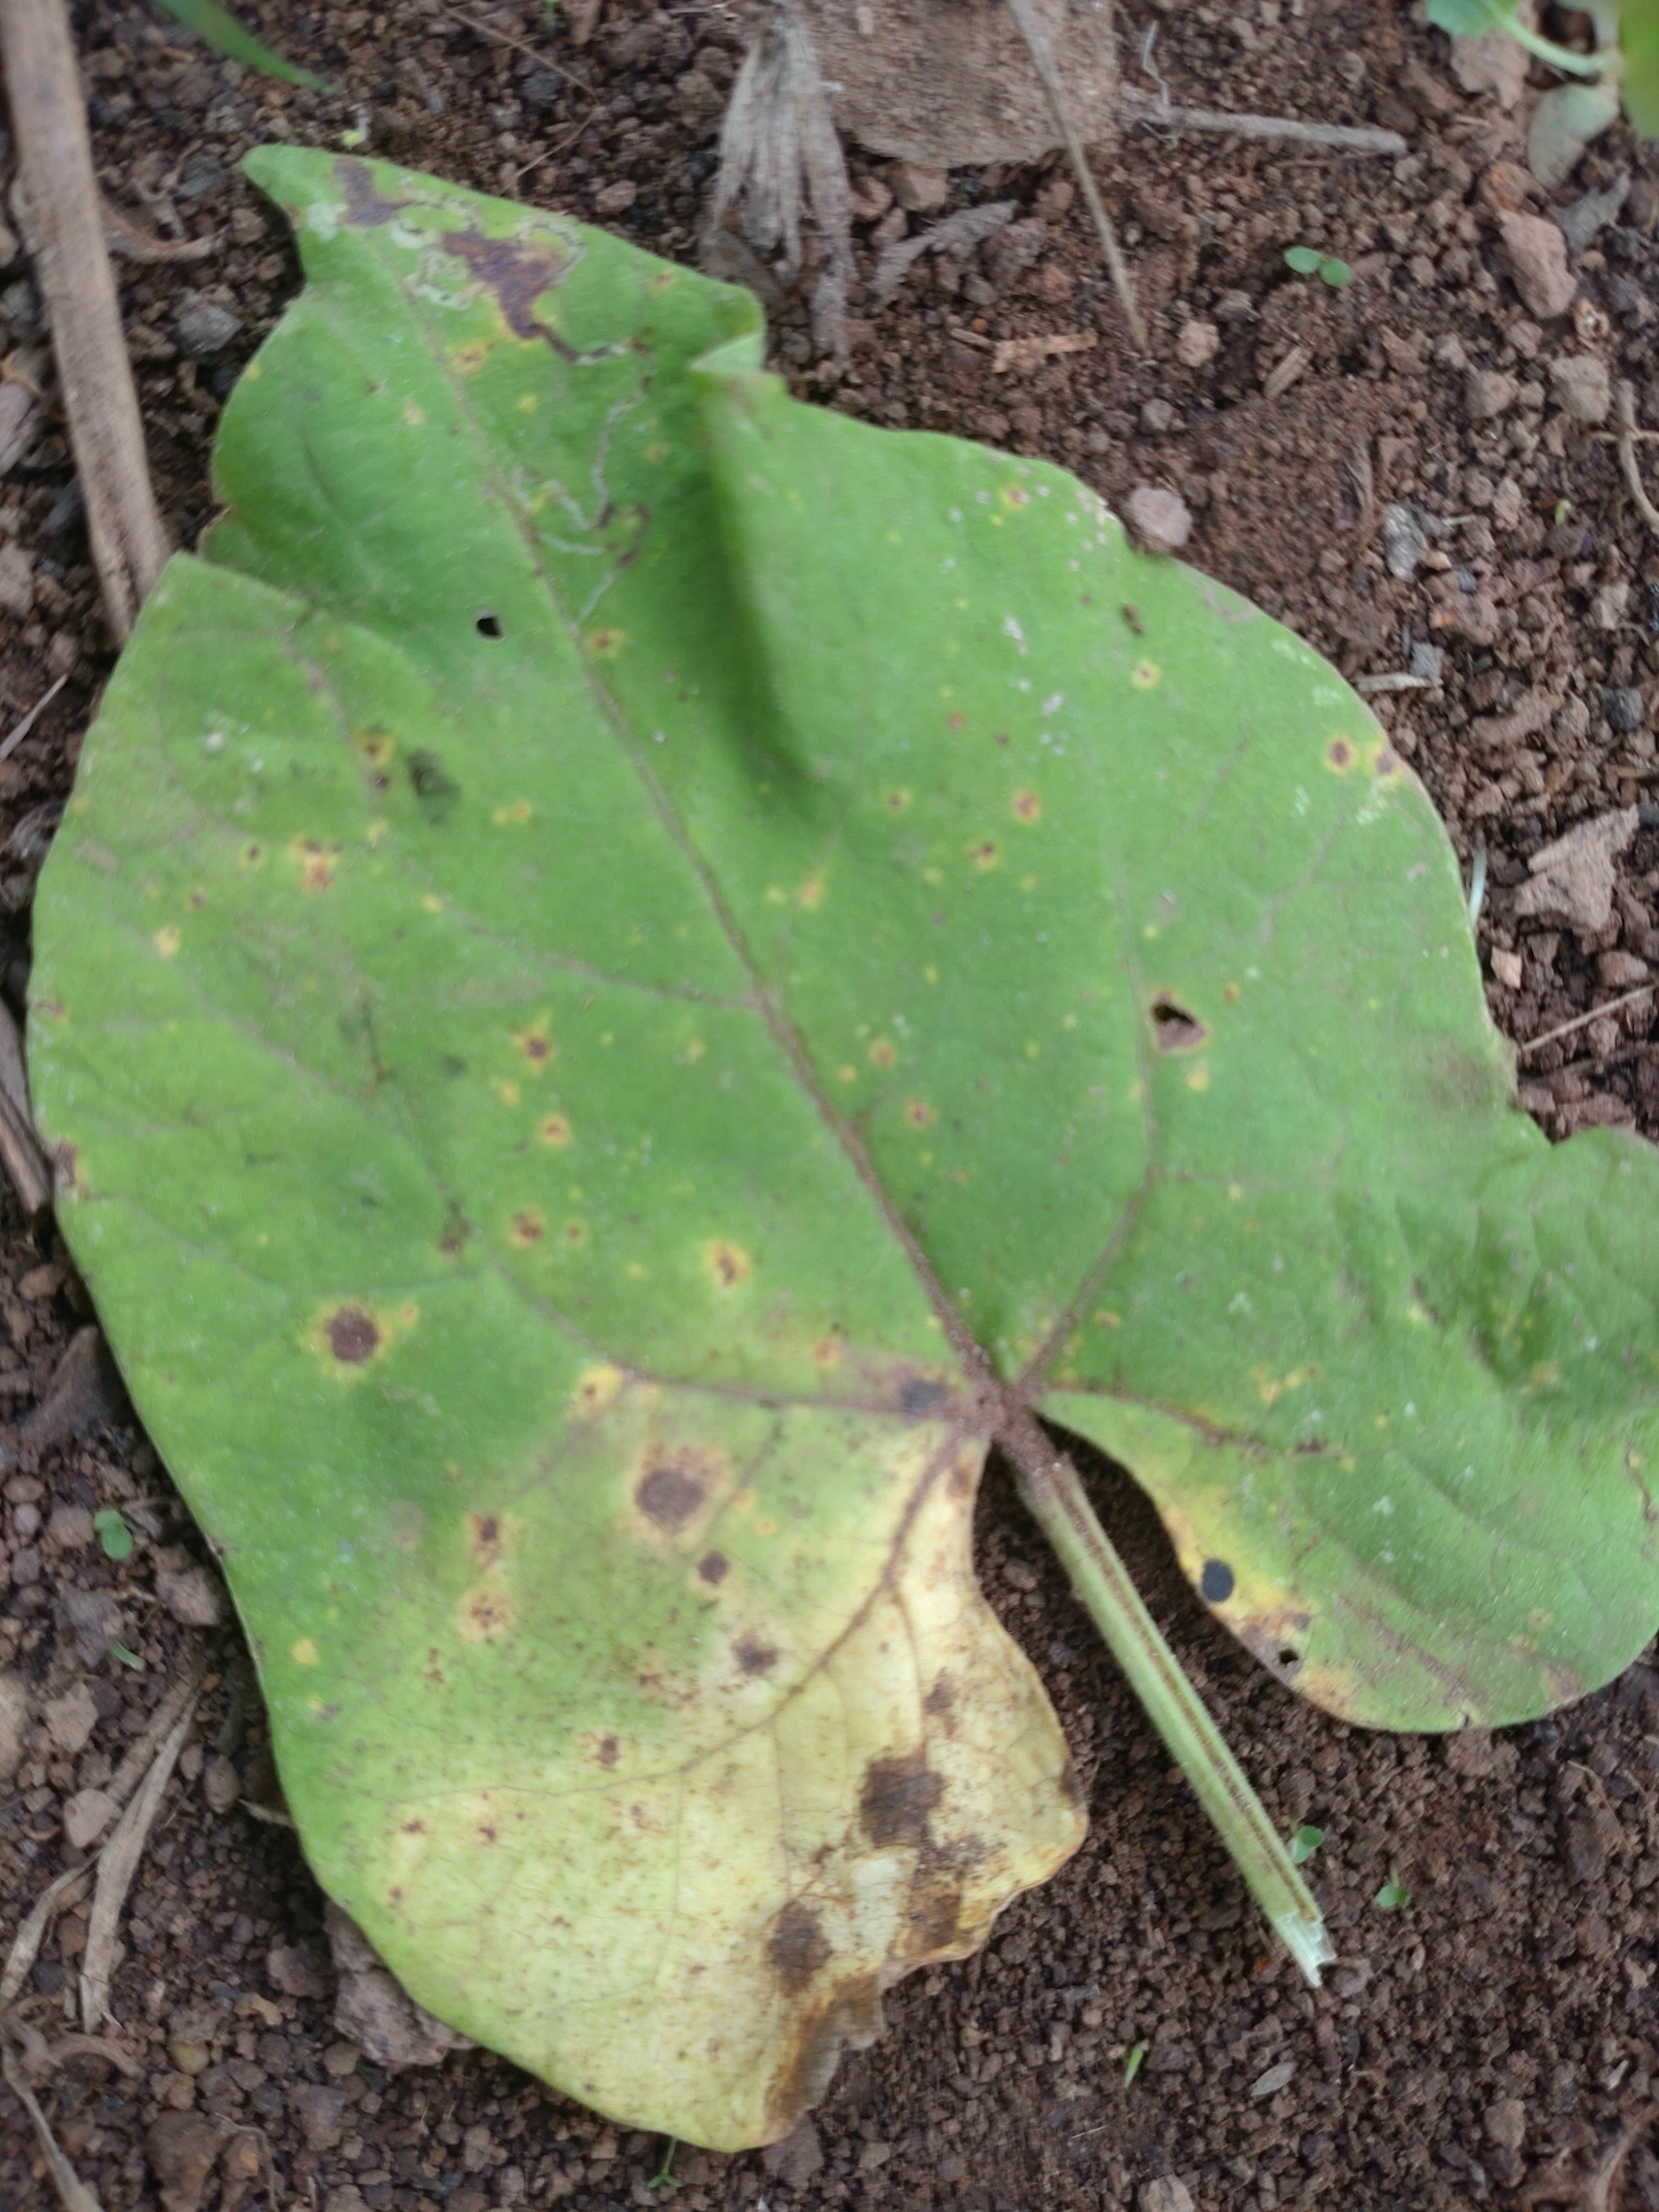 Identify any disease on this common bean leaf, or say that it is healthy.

rust
